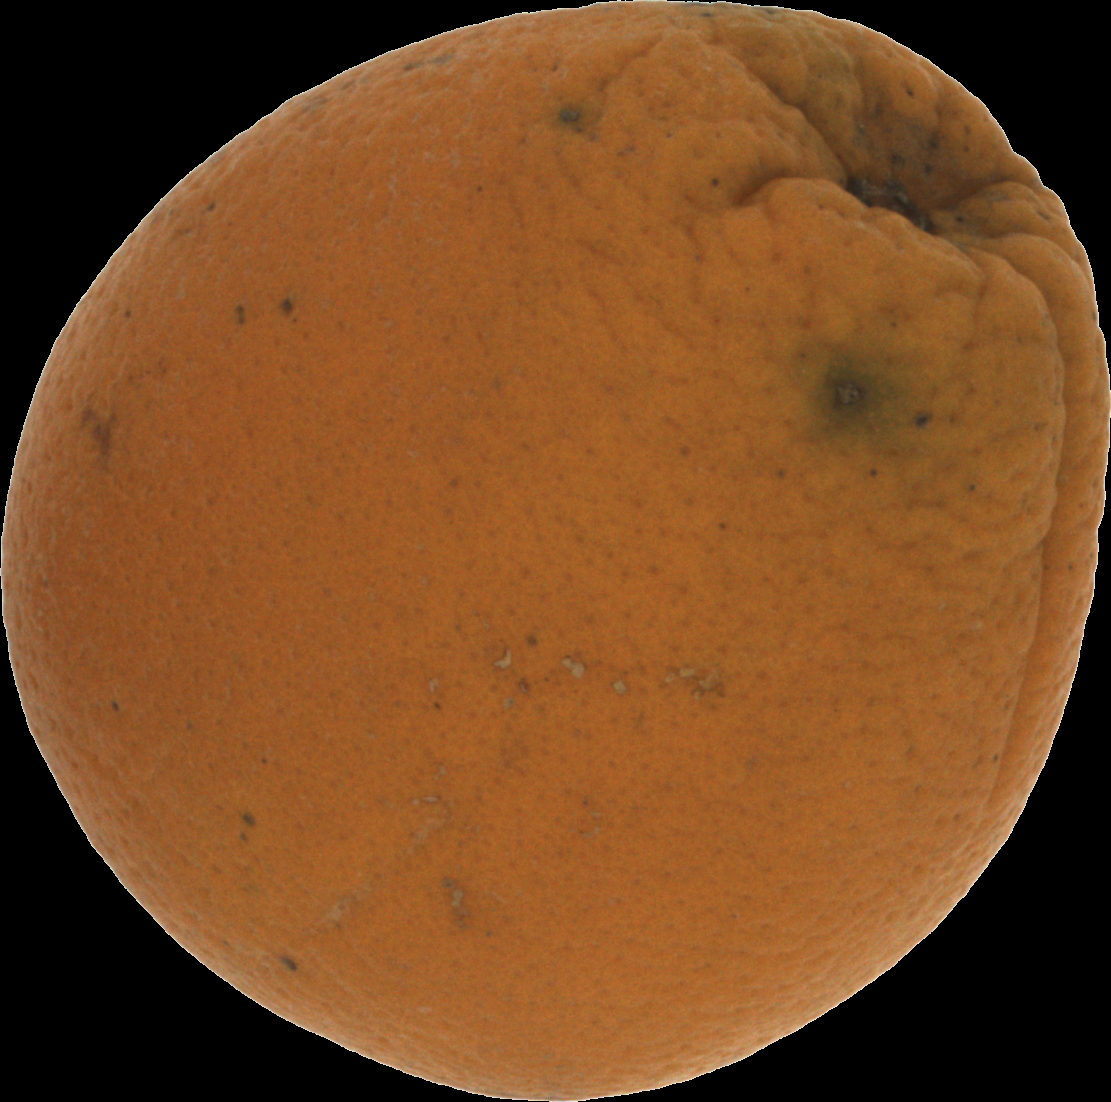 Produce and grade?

orange, bad
